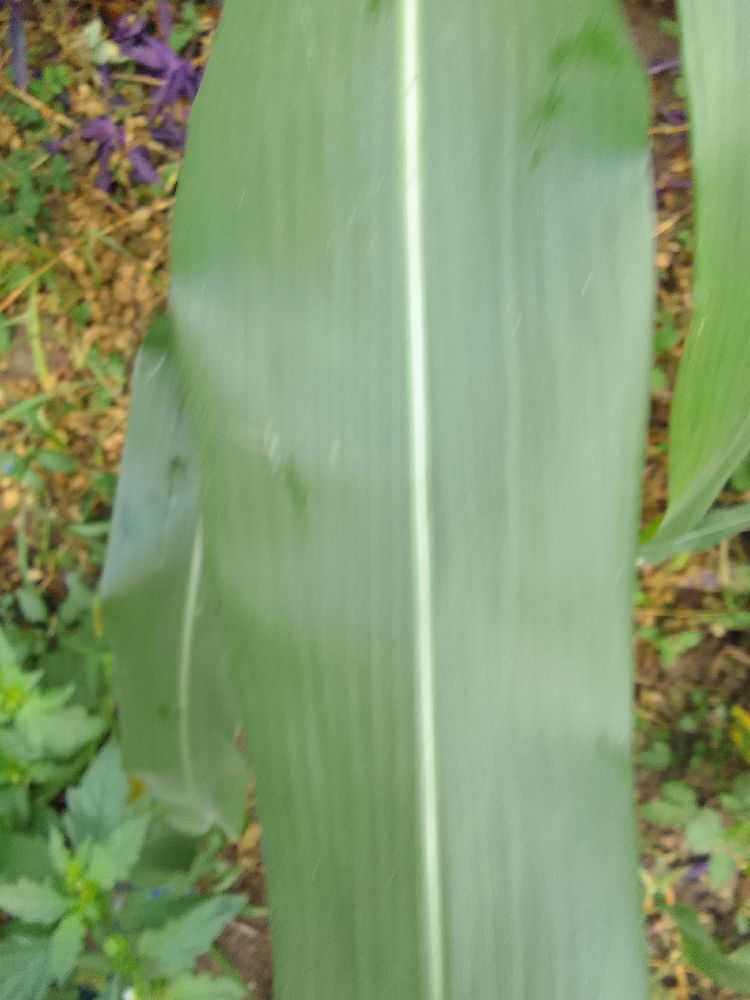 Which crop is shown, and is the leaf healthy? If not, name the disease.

maize, healthy
